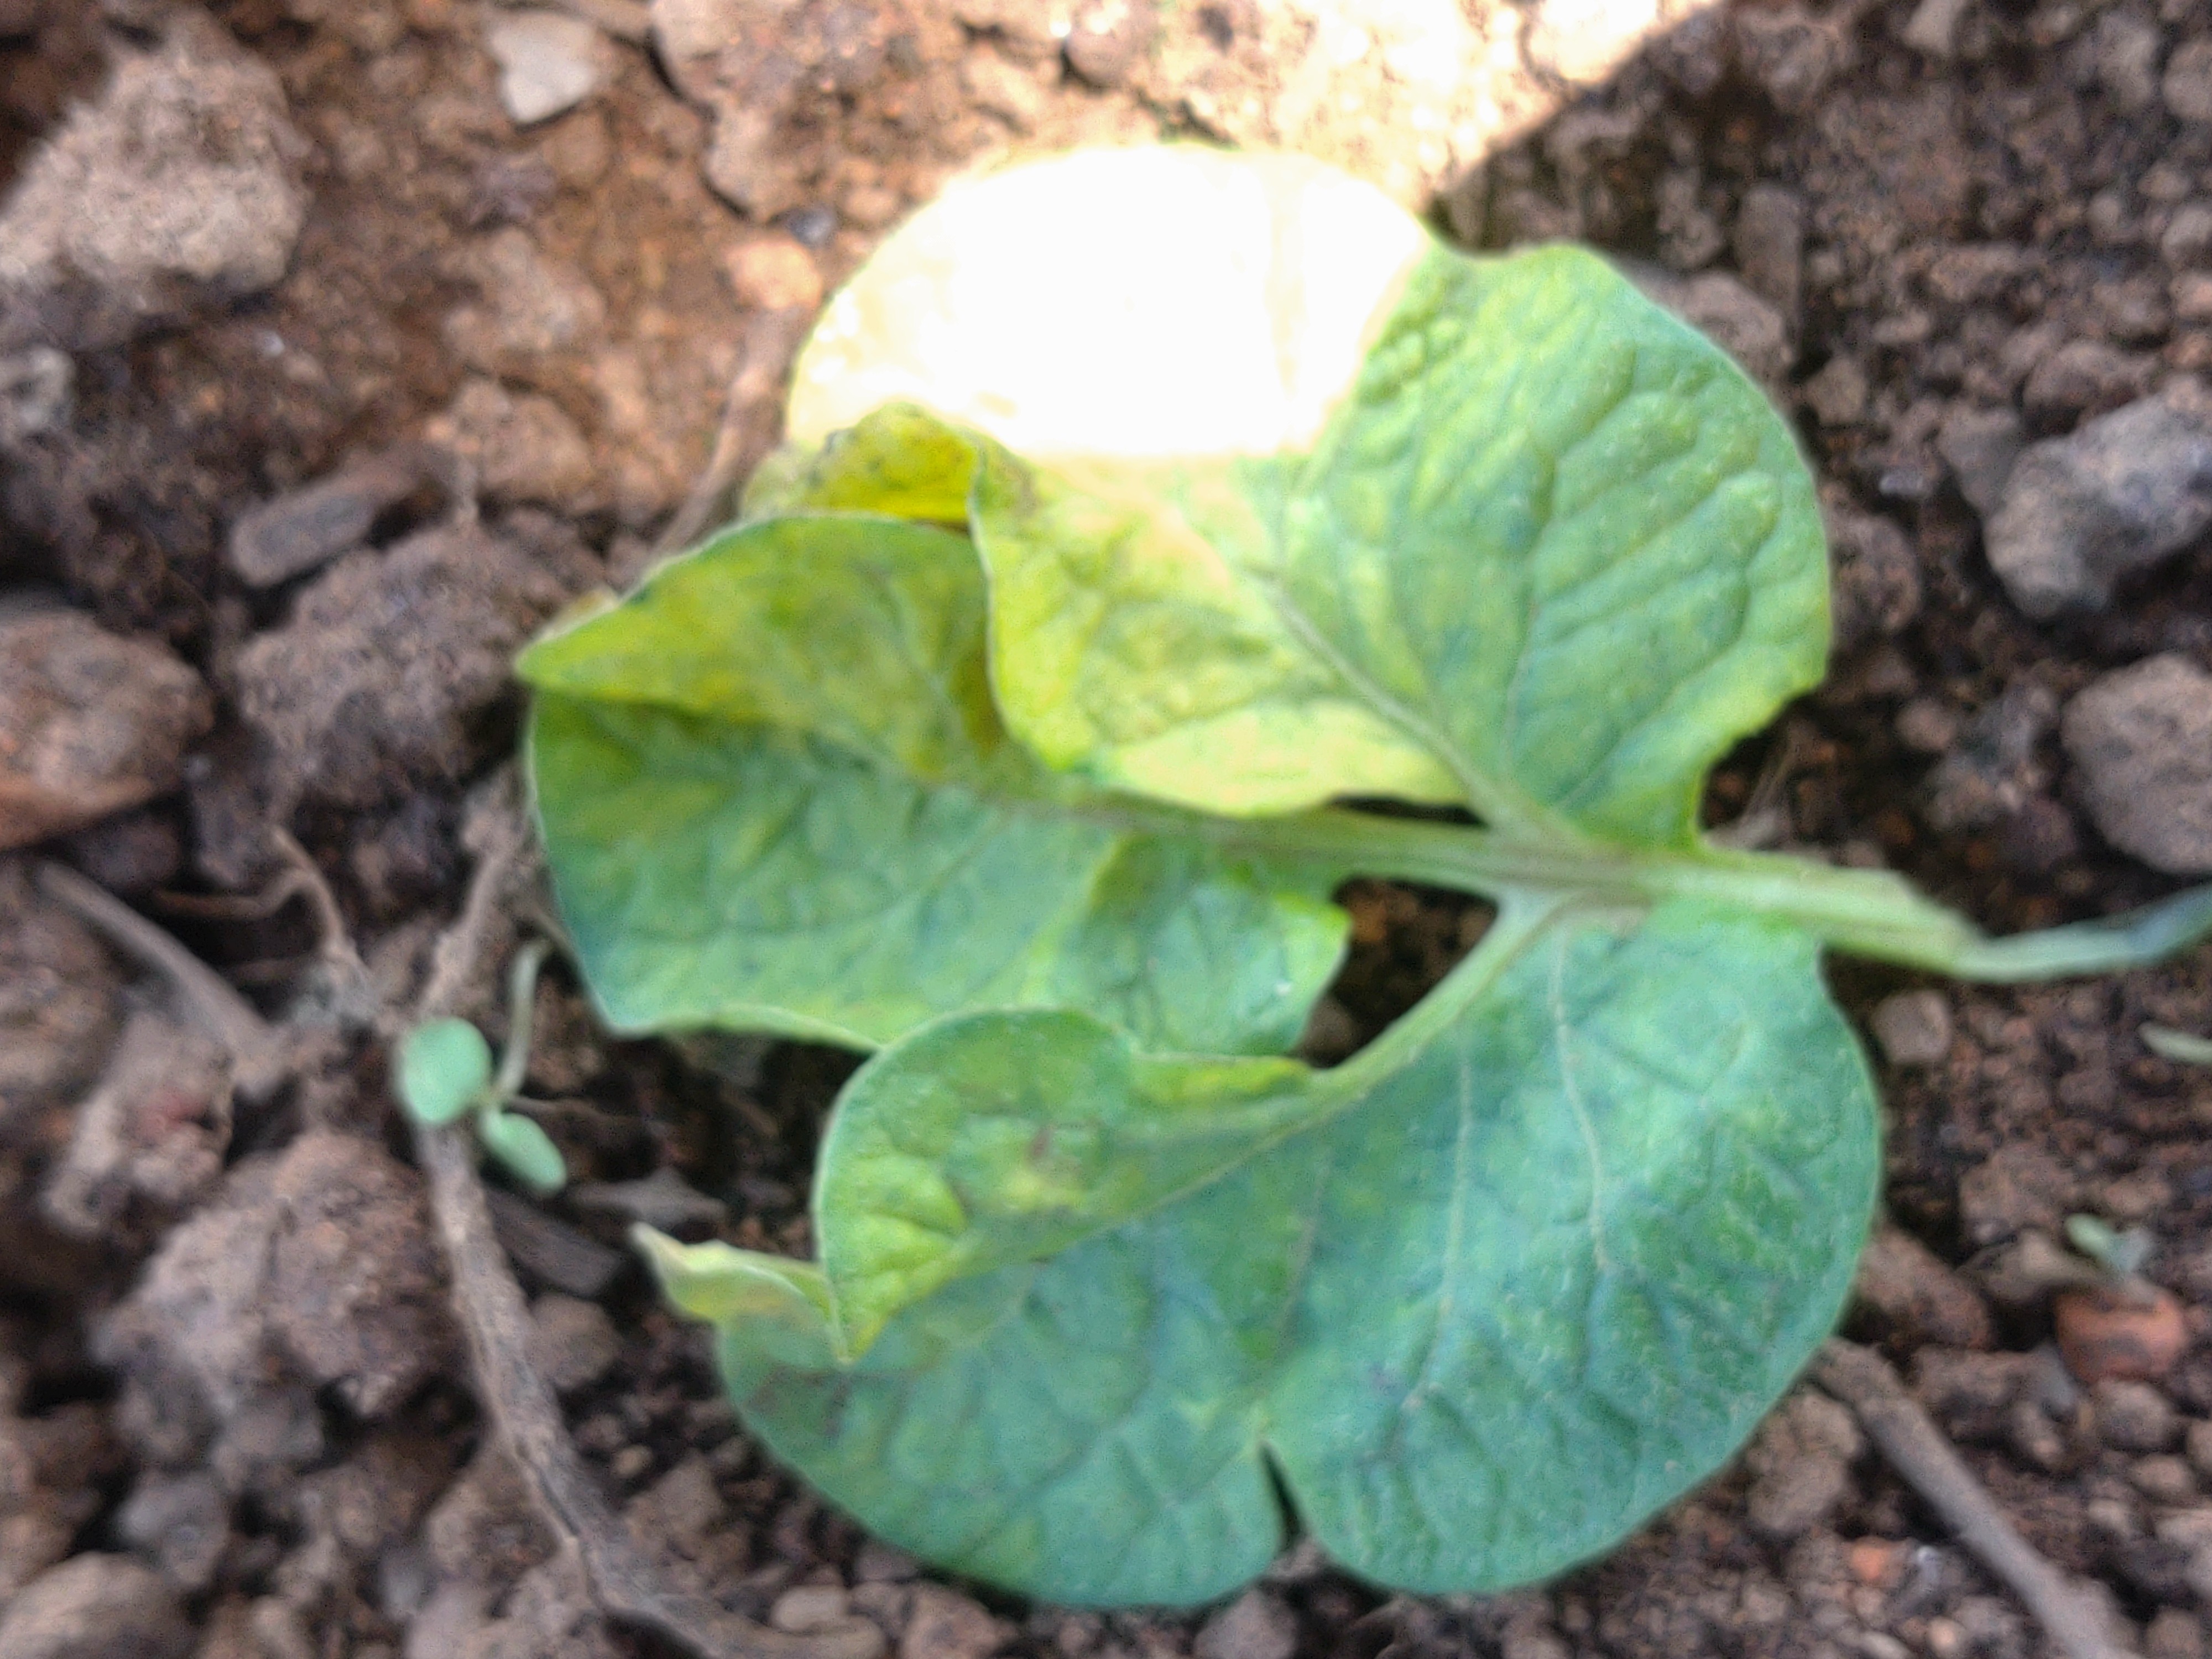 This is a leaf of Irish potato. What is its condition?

late blight
